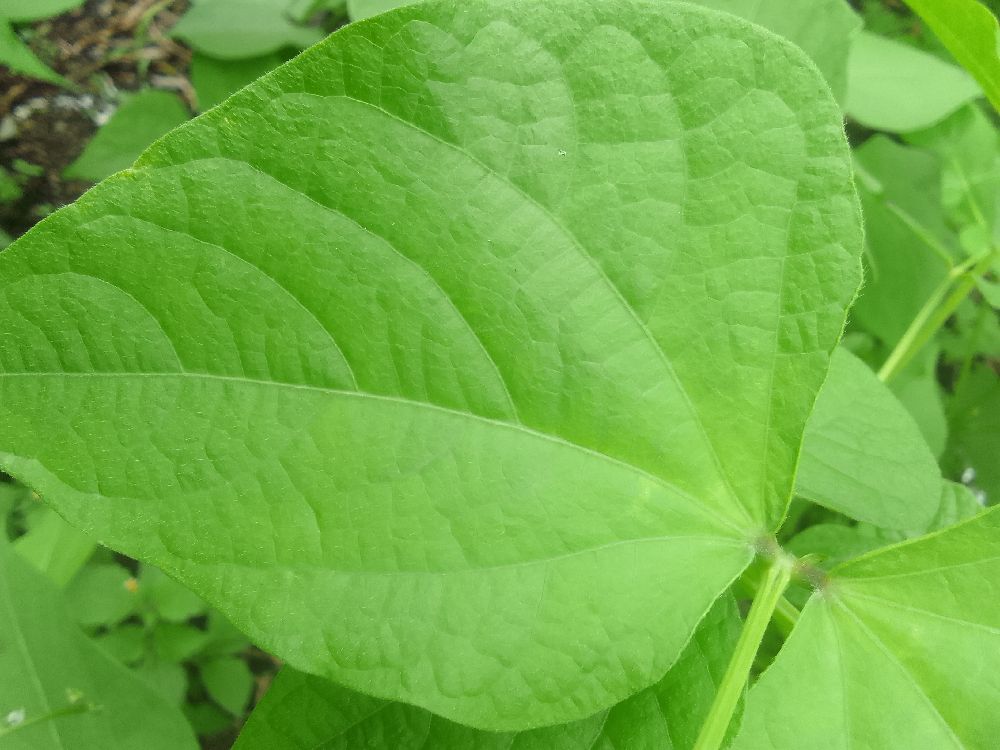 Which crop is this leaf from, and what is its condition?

common bean, healthy
